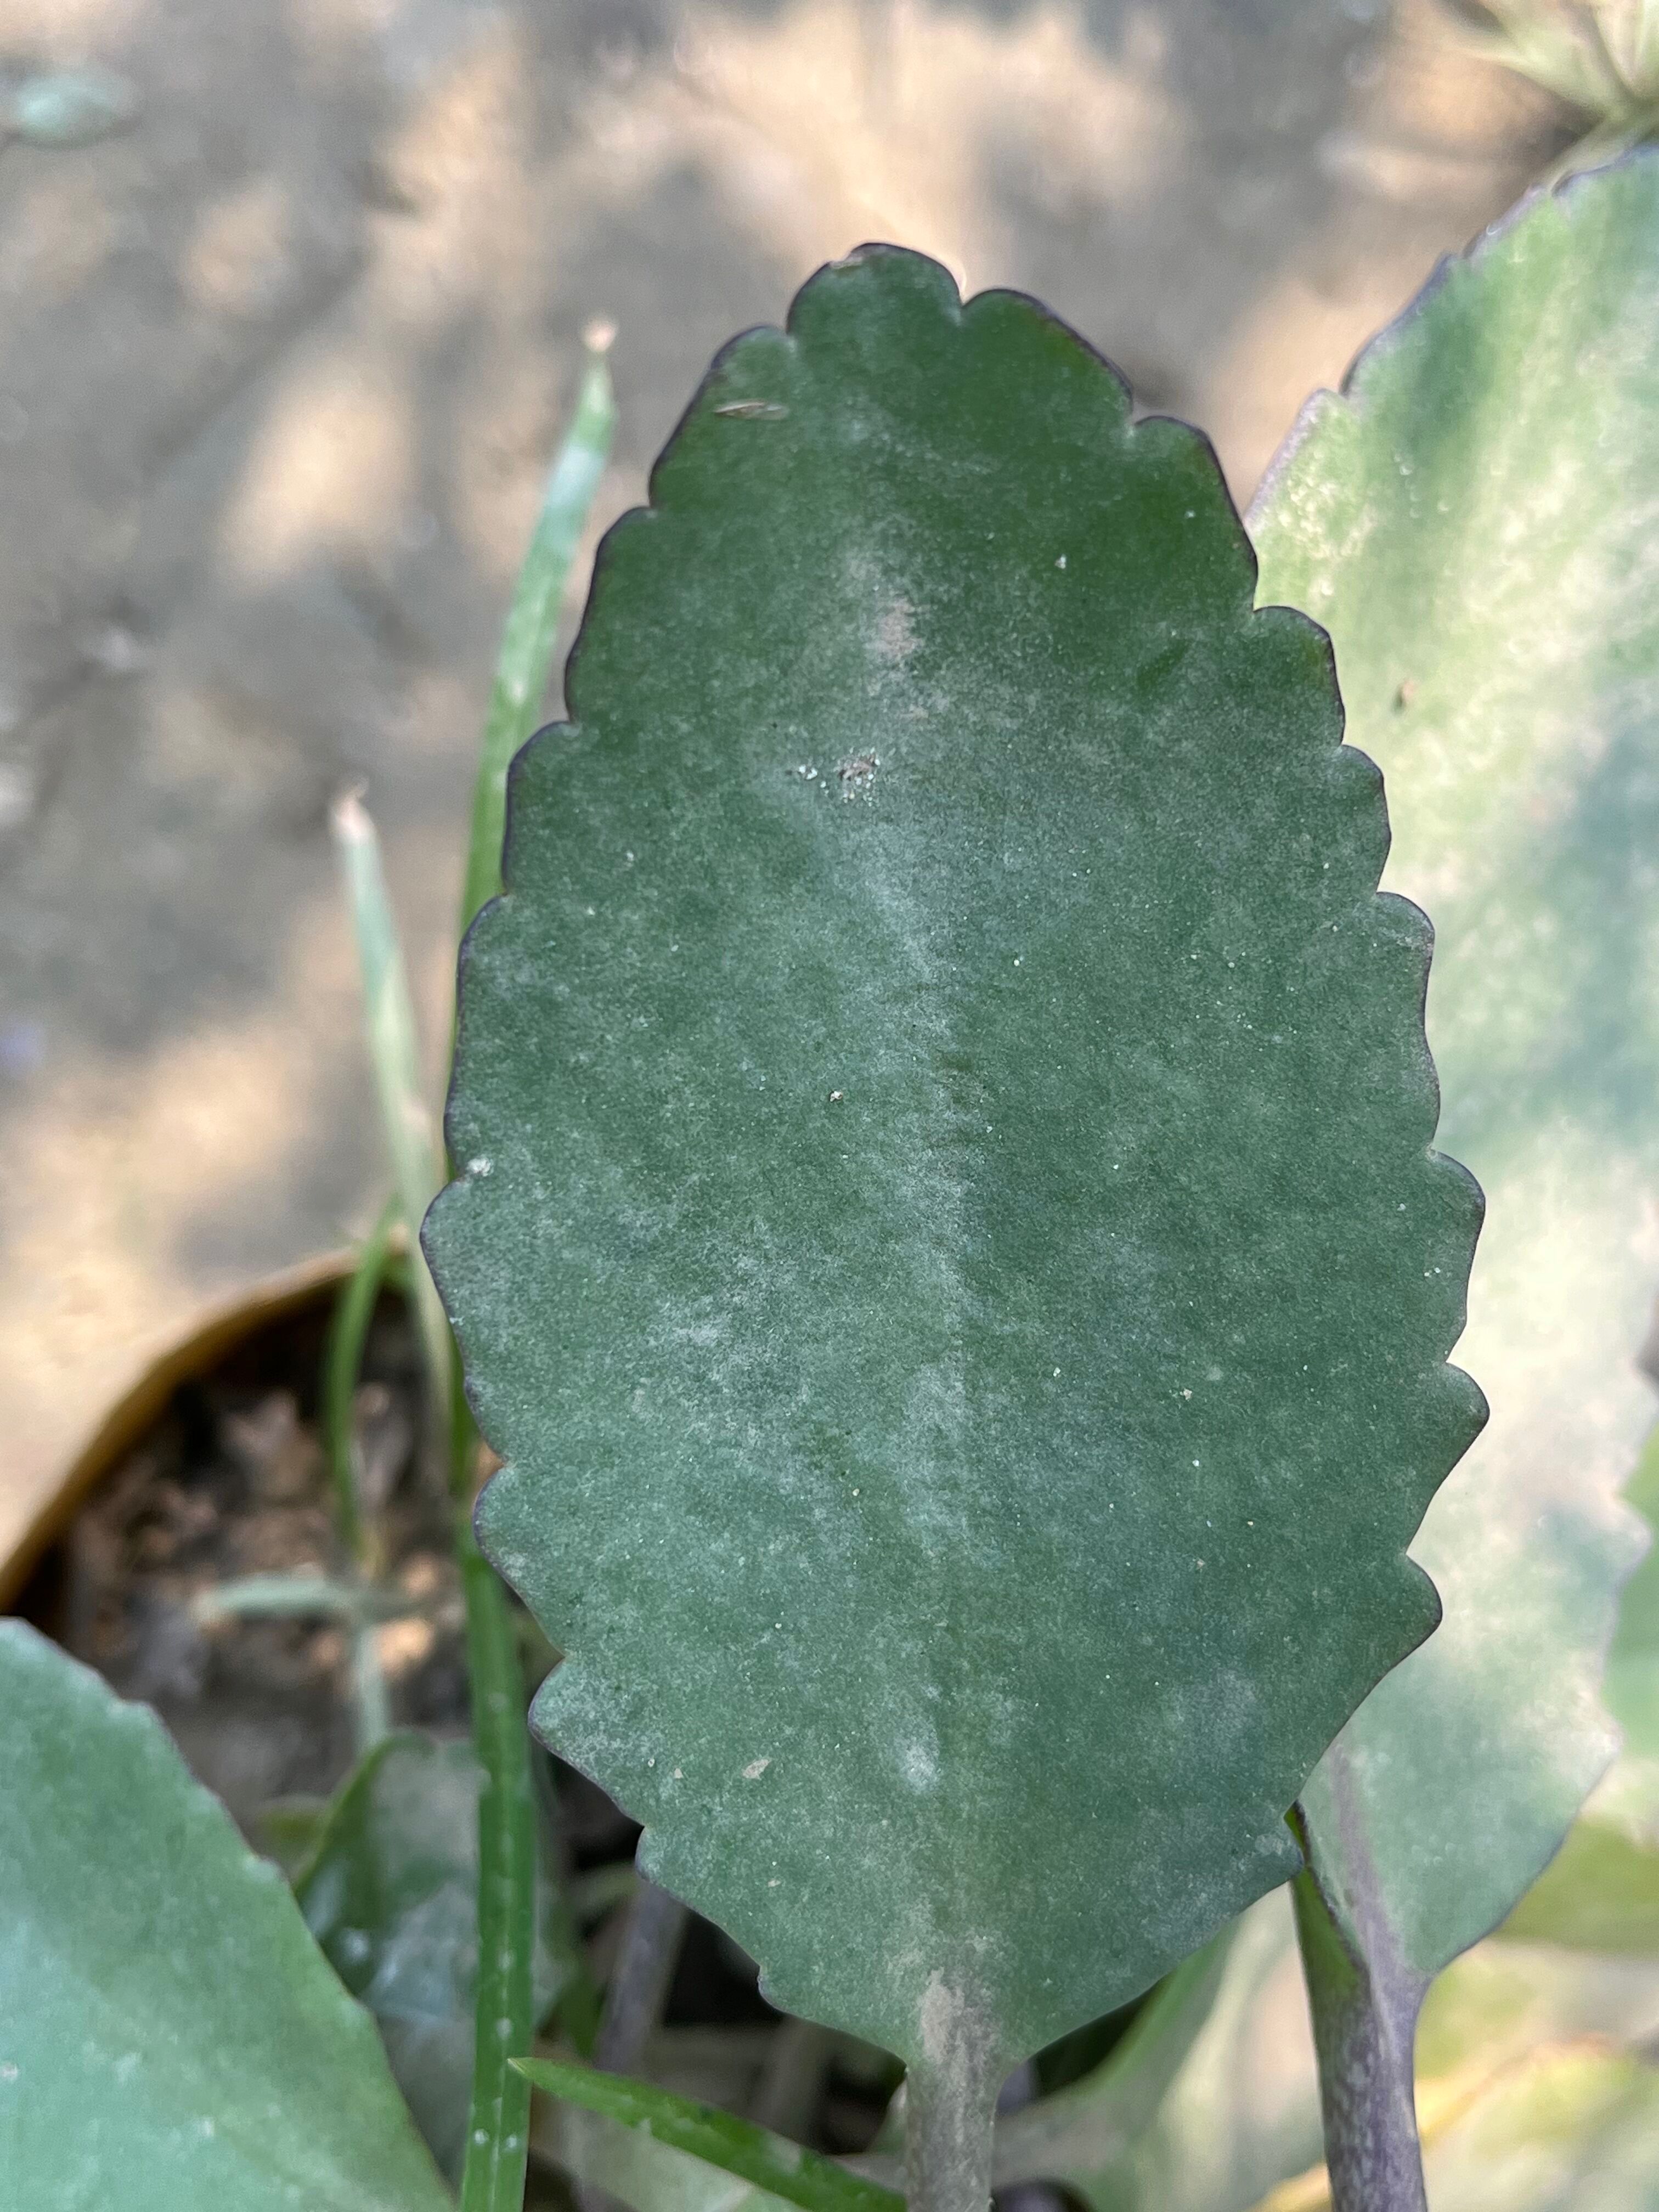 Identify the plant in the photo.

pathorkuci
